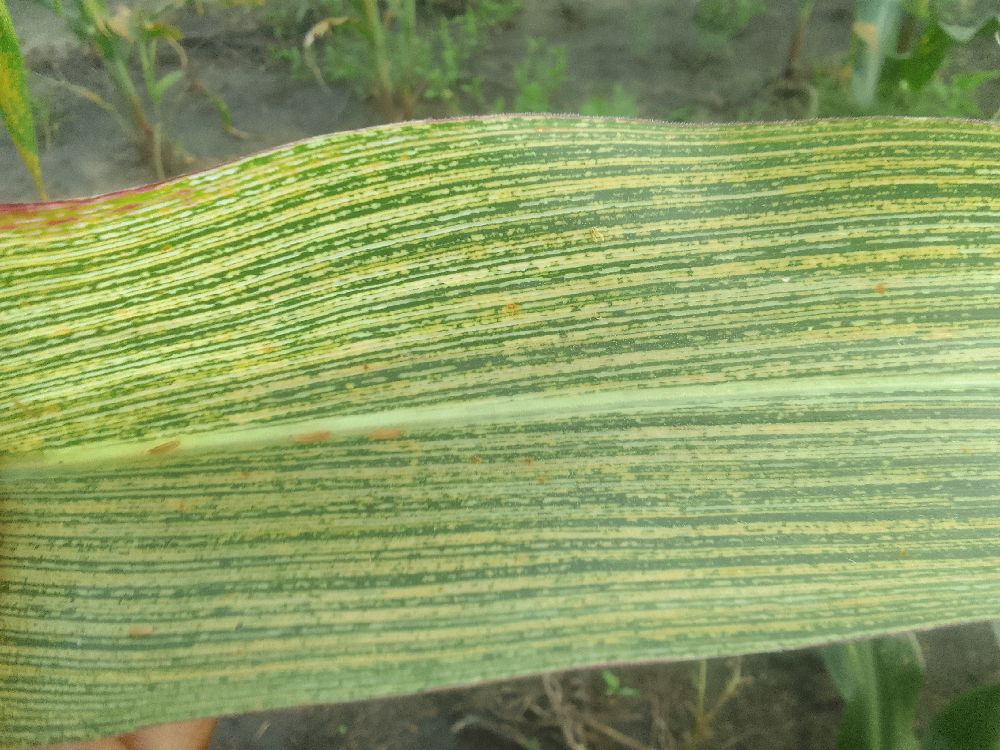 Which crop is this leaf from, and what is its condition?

maize, maize streak virus
